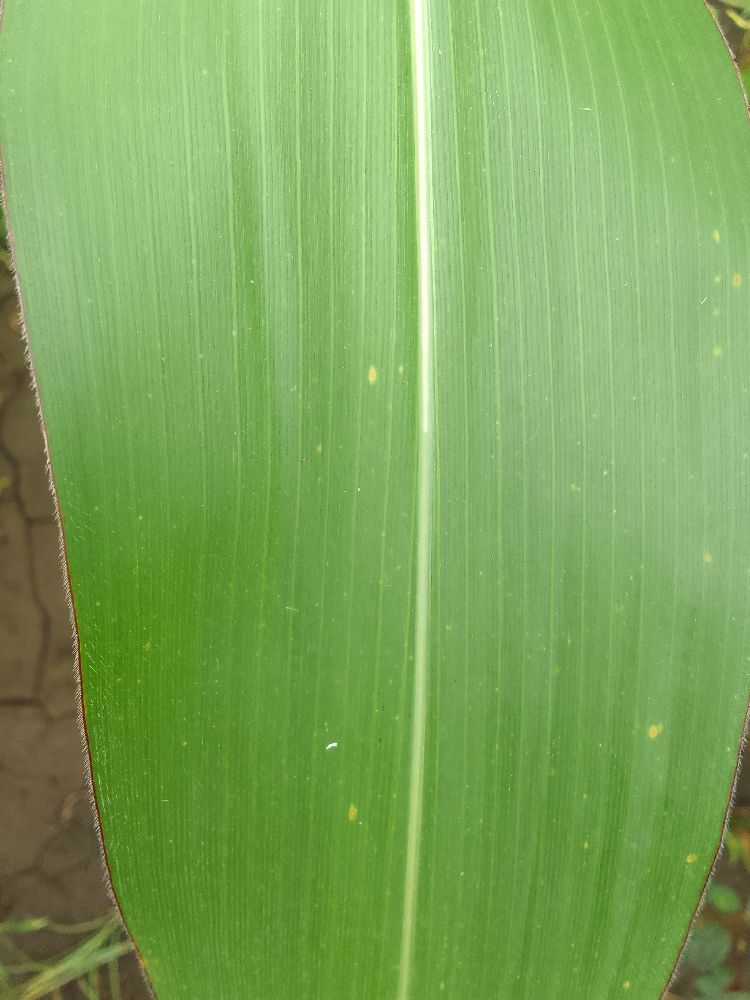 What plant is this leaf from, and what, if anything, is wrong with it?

maize, healthy
